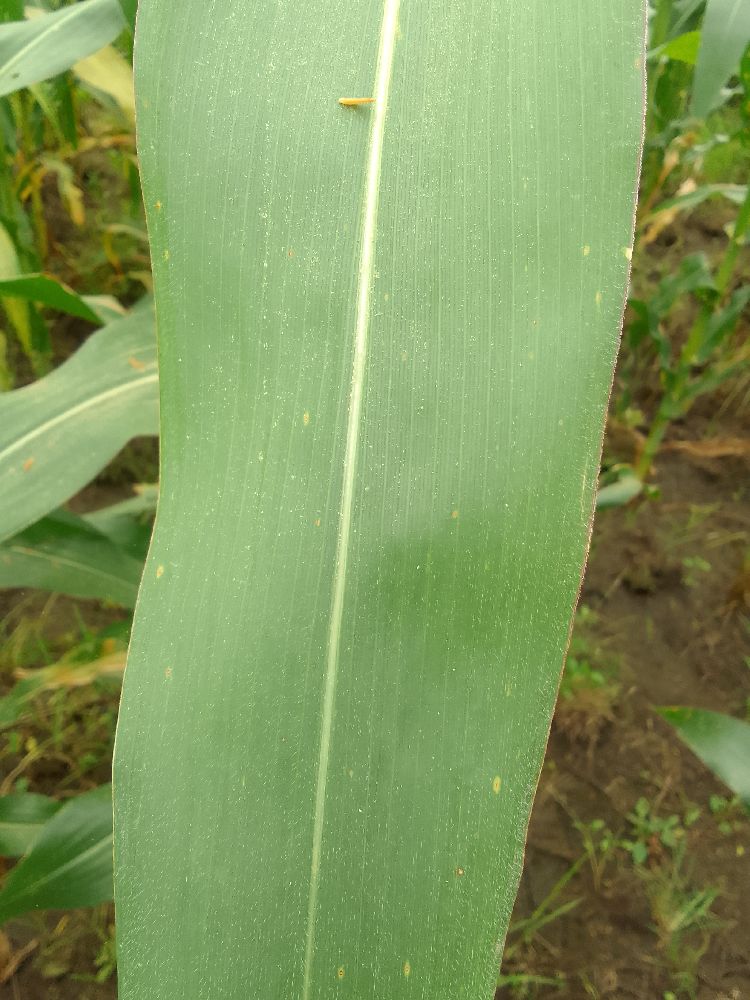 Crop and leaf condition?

maize, healthy
